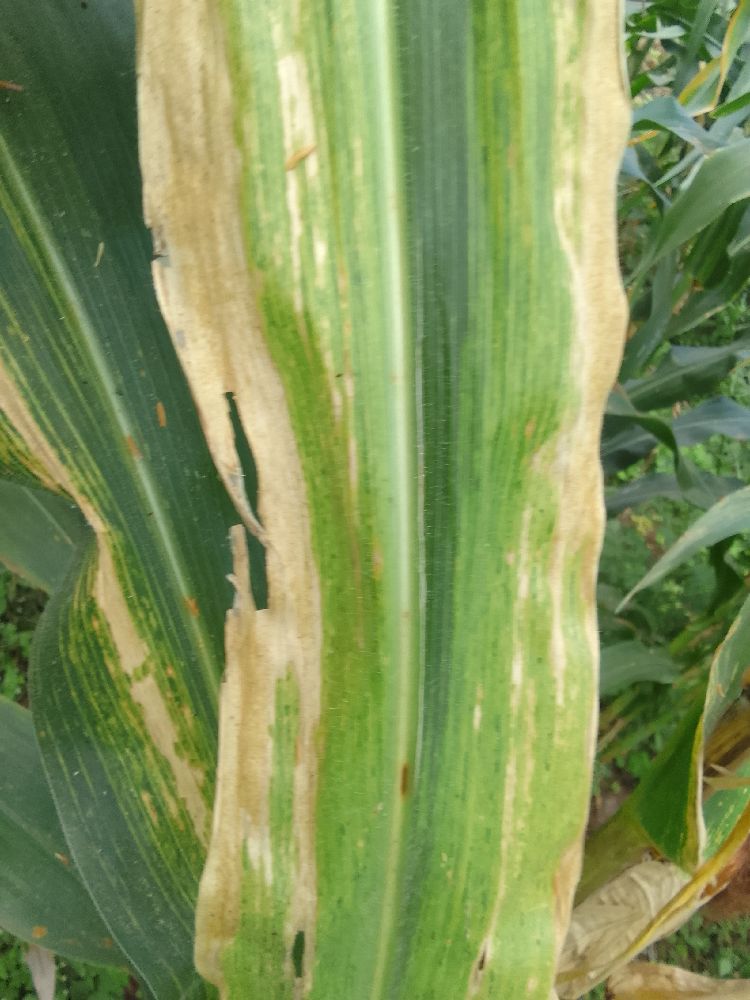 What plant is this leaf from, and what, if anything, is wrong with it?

maize, maize lethal necrosis
